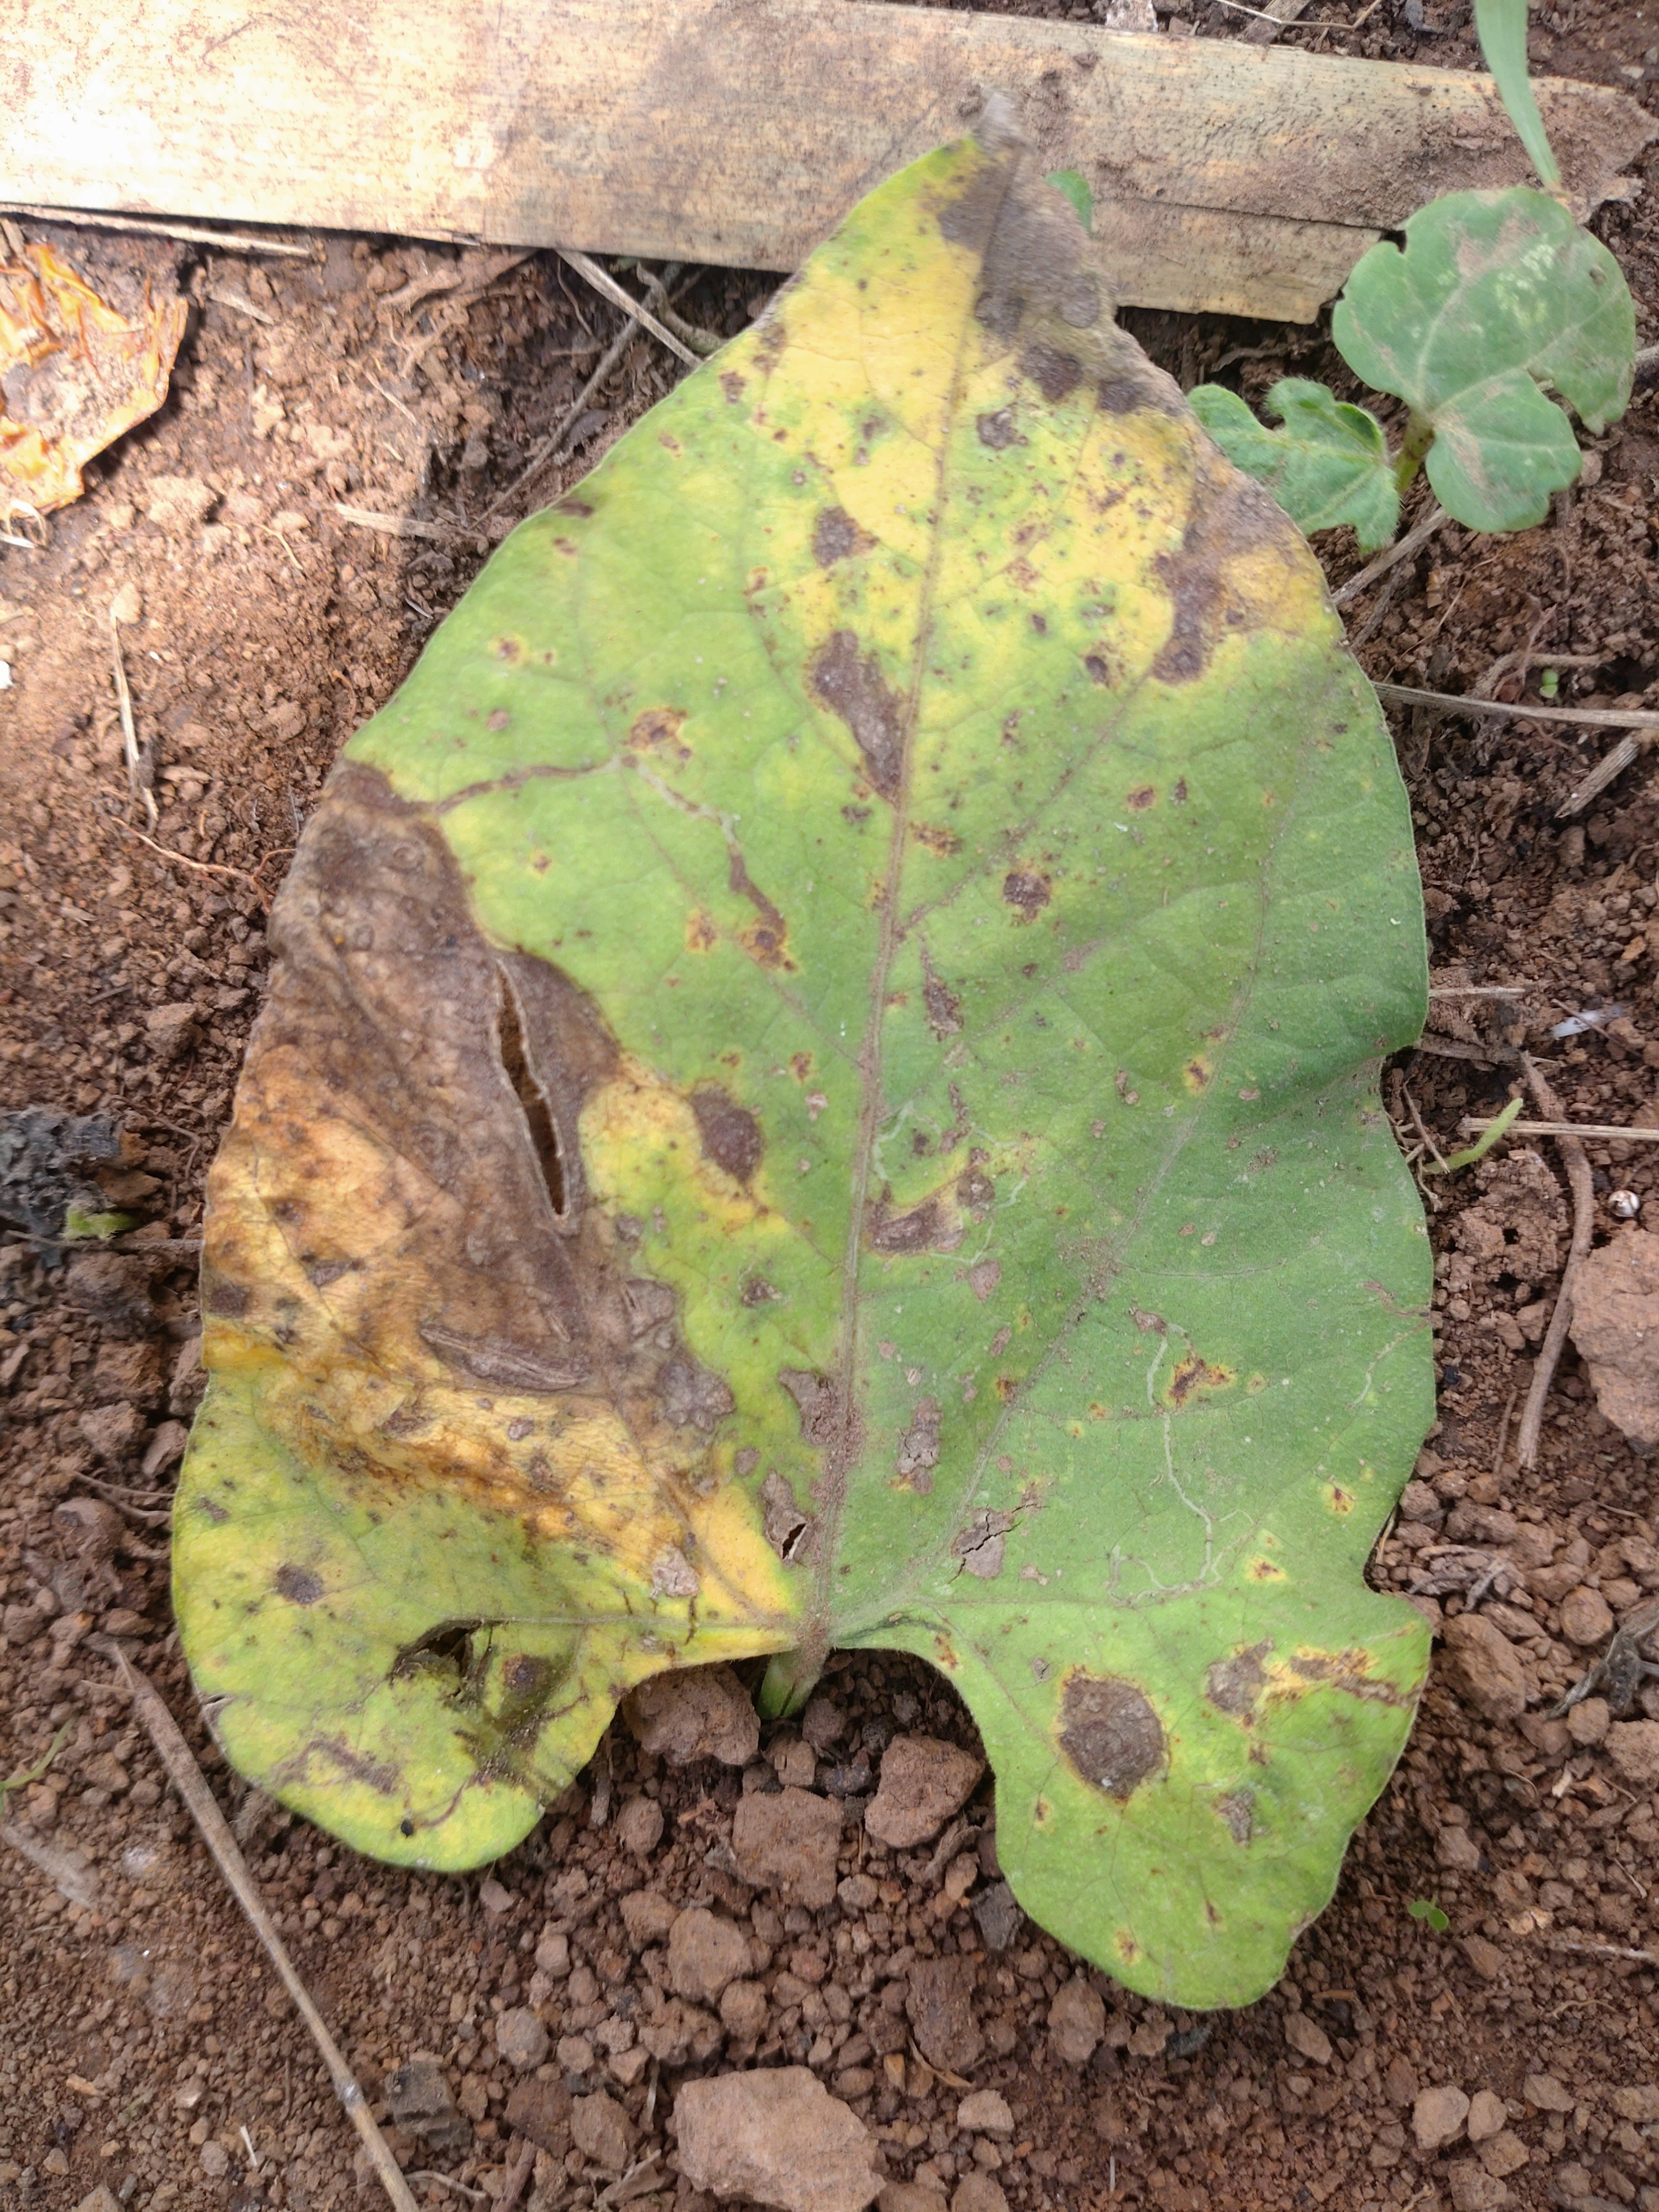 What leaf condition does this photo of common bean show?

rust
